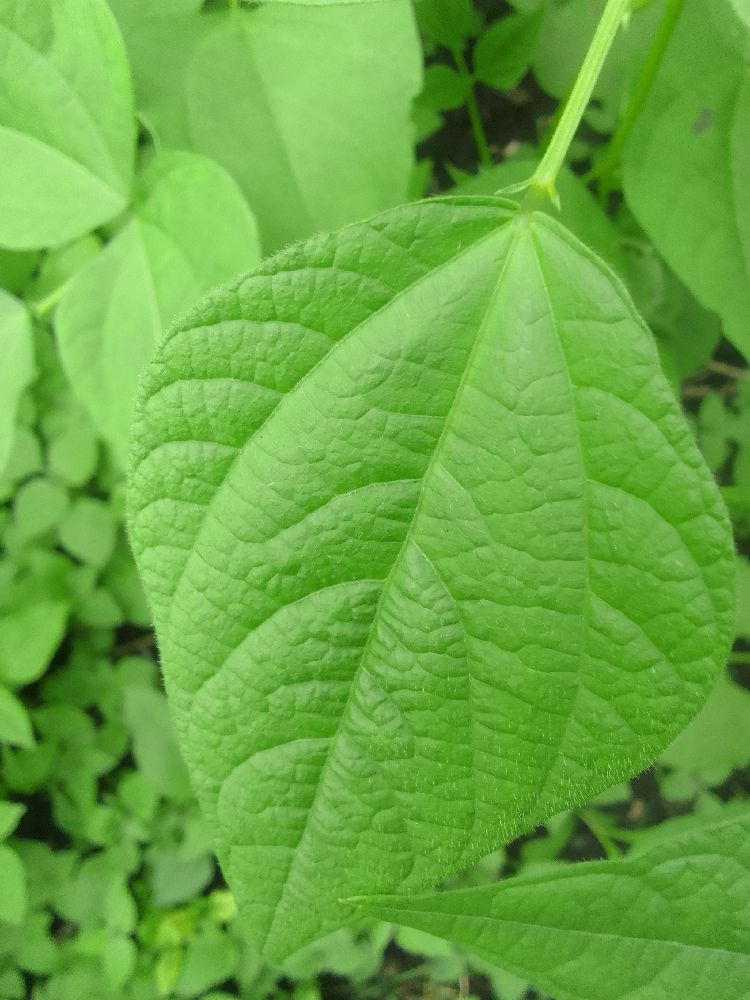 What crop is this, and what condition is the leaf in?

common bean, healthy
